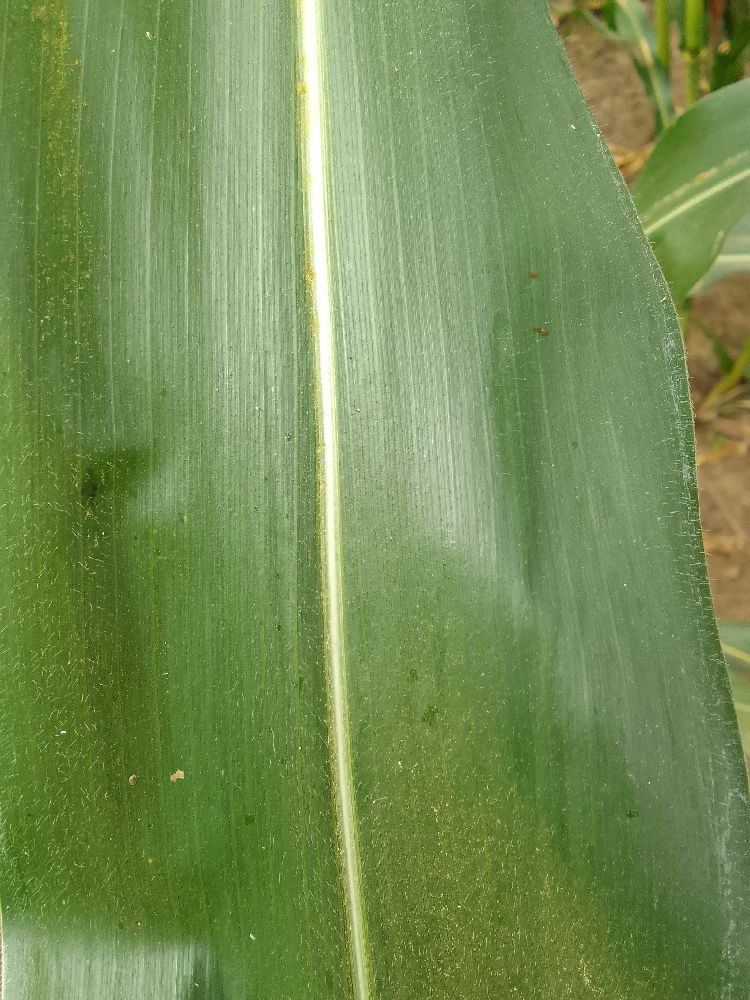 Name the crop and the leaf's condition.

maize, healthy
